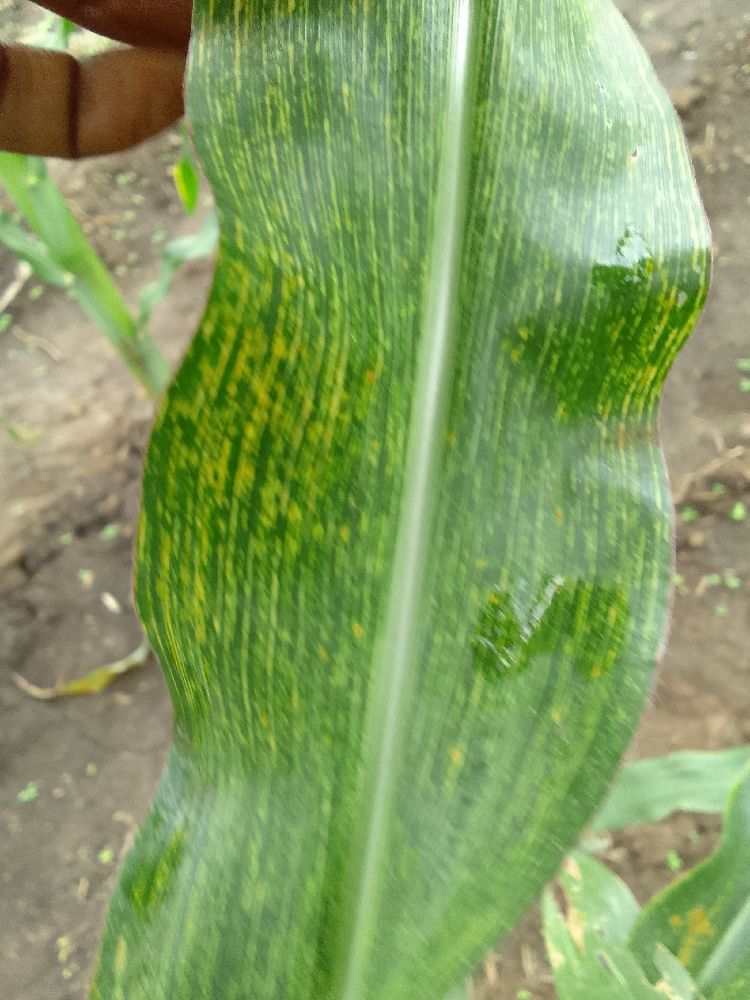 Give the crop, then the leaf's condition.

maize, maize streak virus
